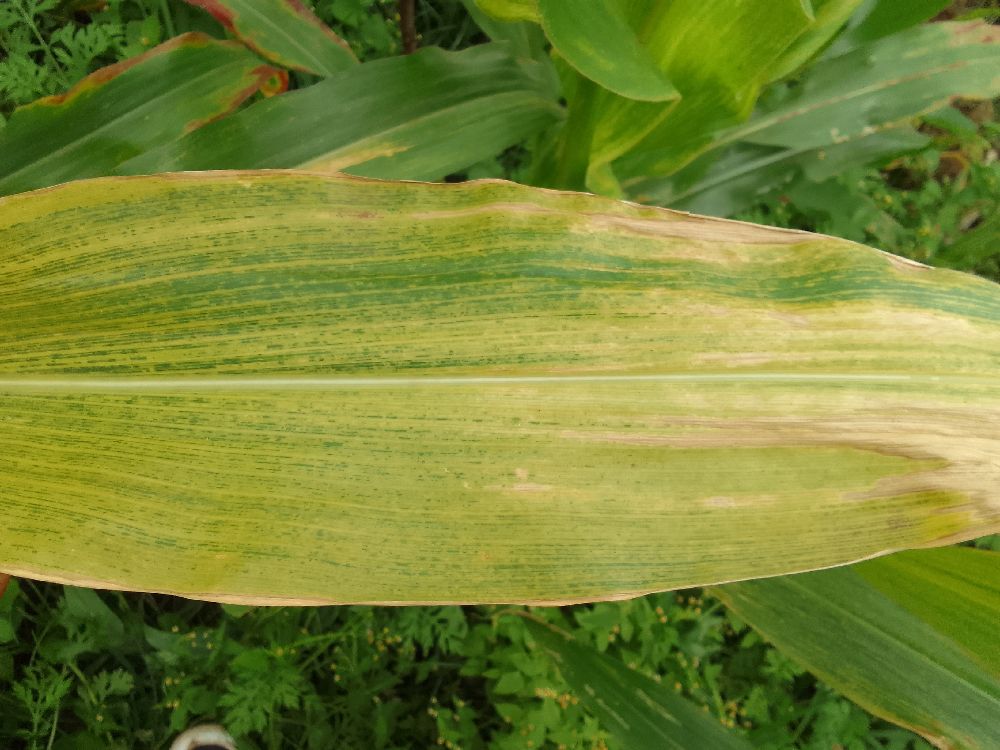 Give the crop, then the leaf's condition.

maize, maize lethal necrosis
